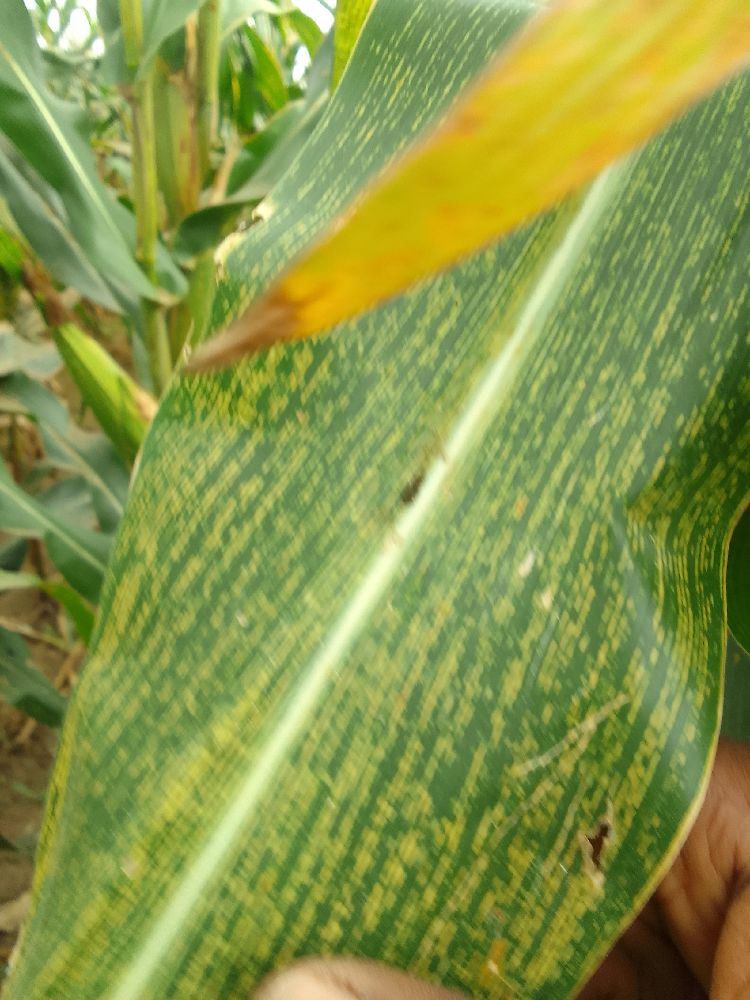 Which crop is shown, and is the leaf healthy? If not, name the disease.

maize, maize streak virus
